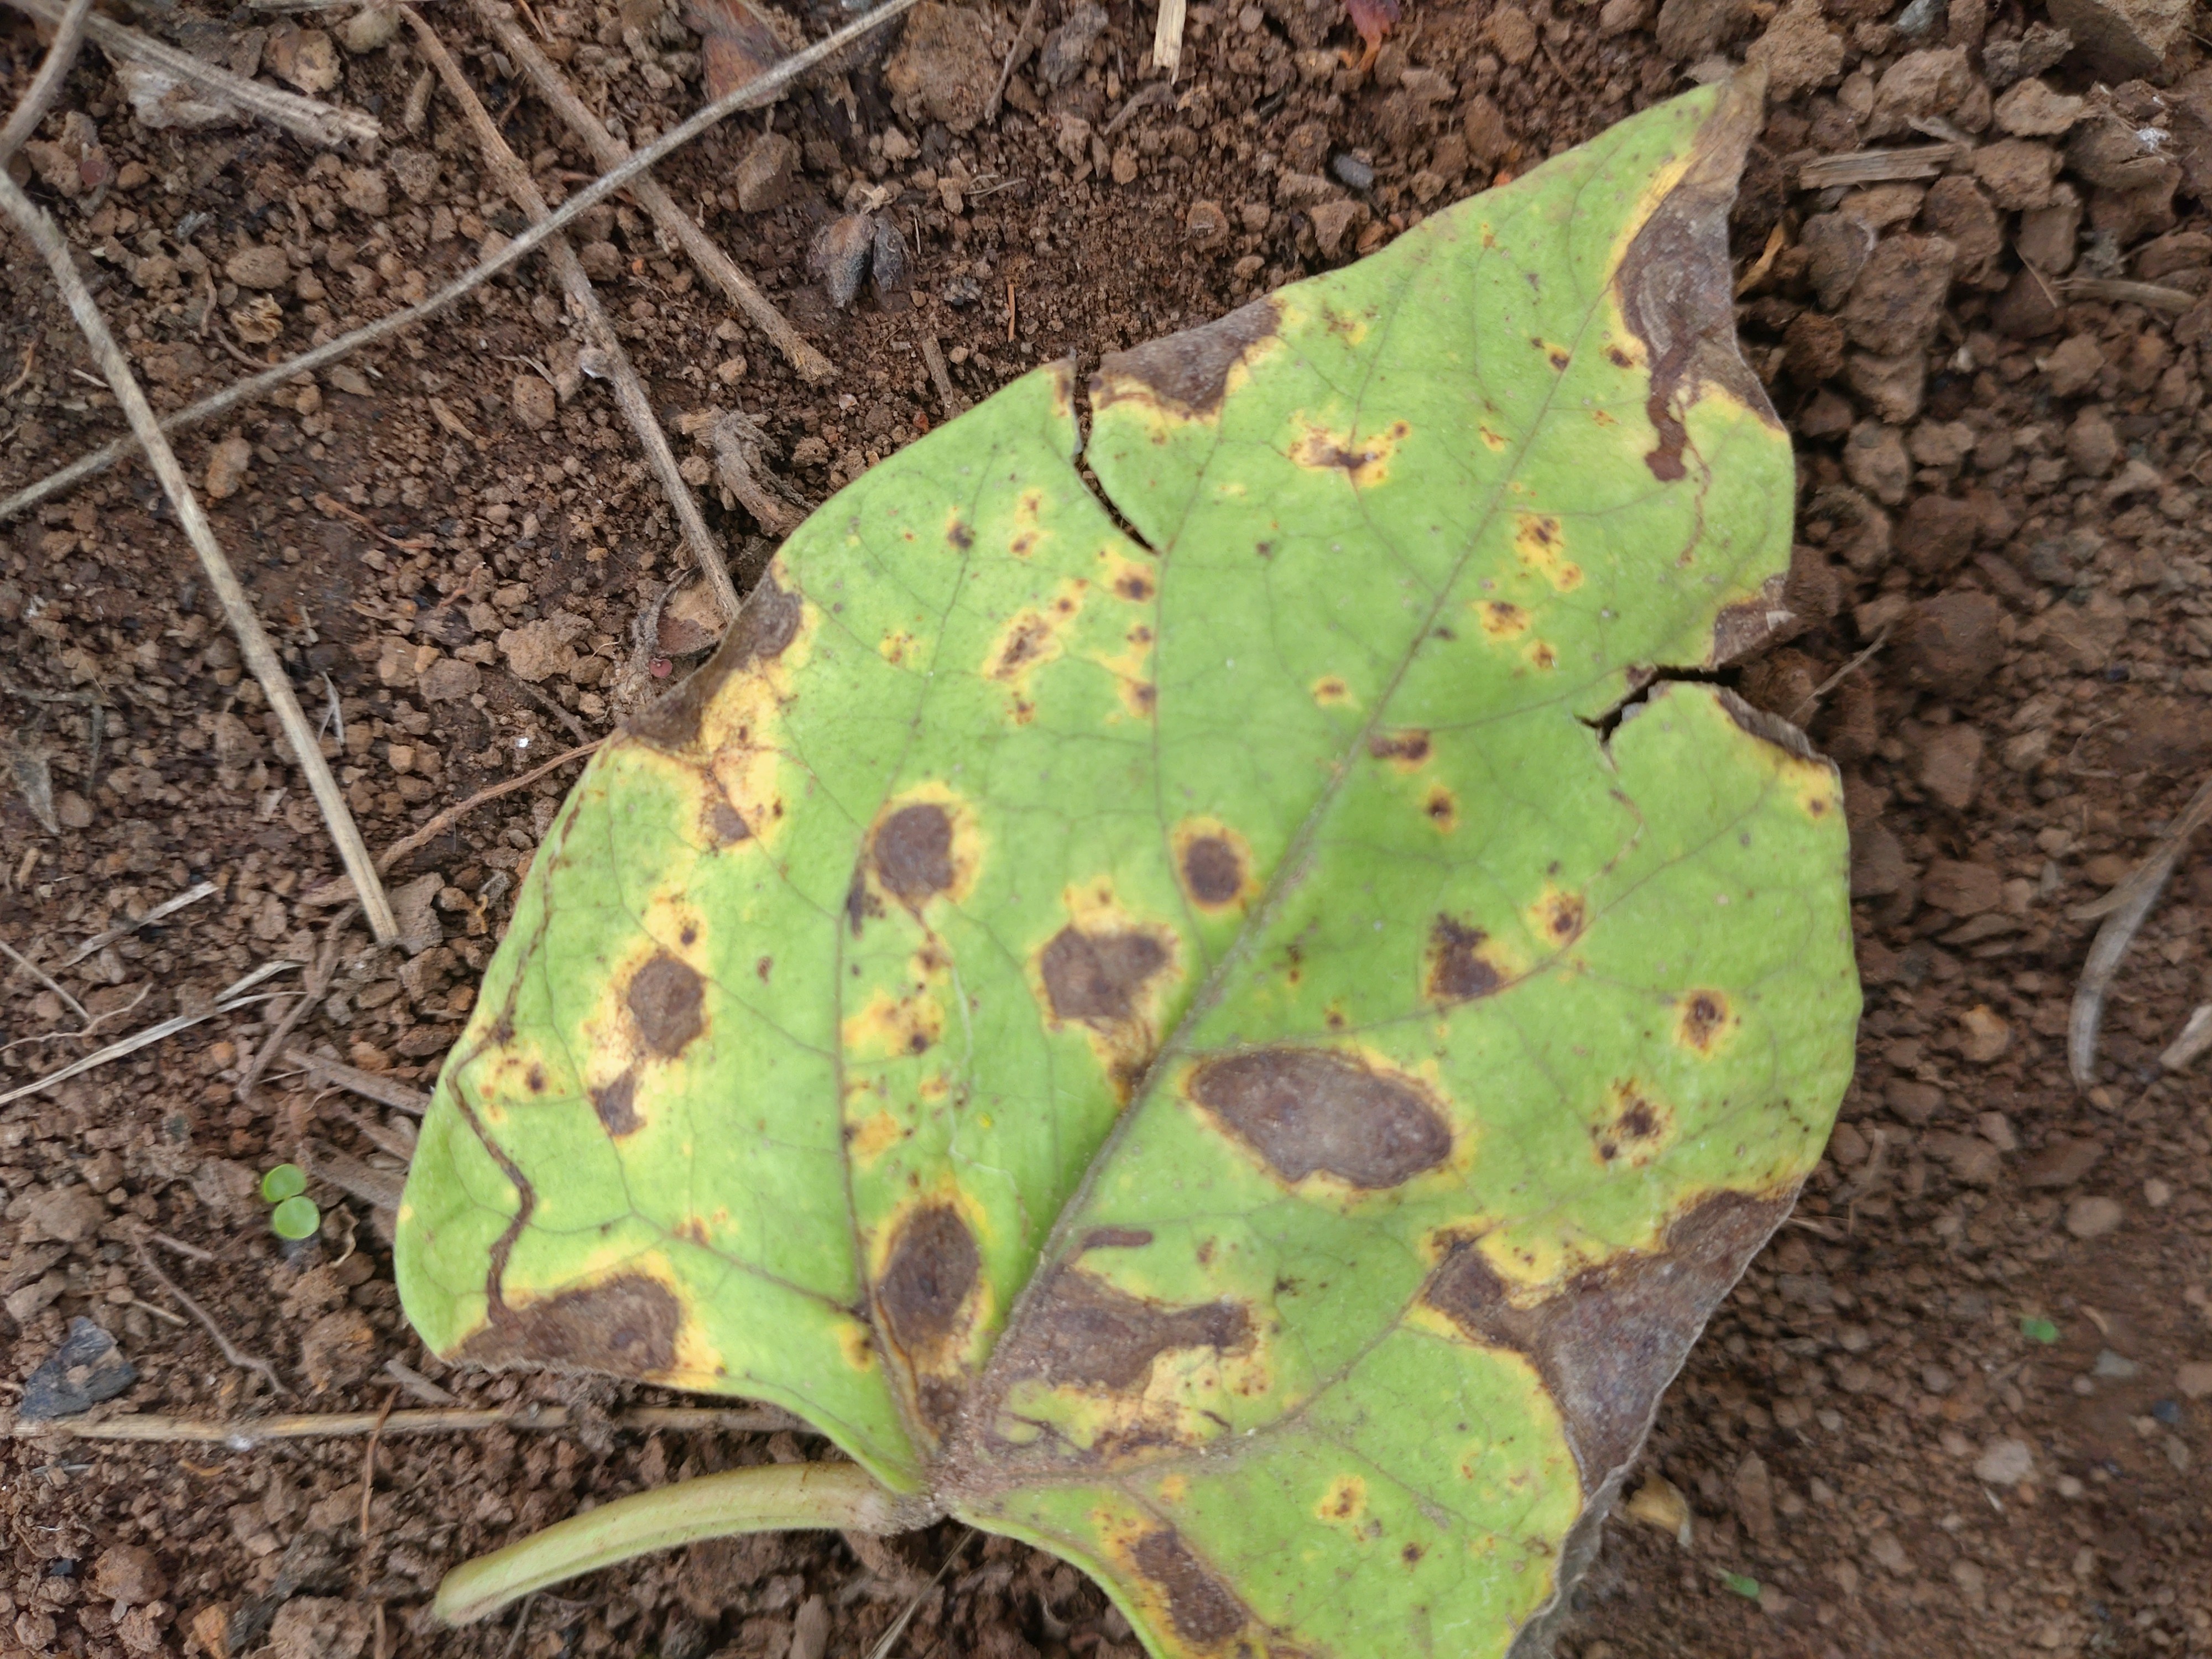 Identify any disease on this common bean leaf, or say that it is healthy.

rust
